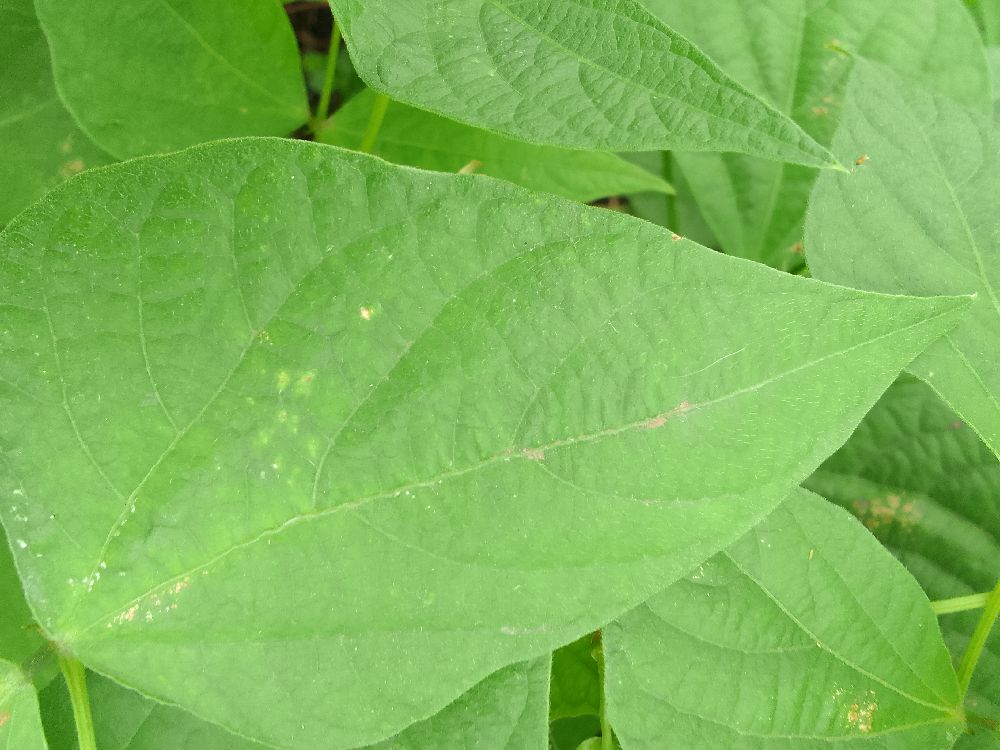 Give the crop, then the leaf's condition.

common bean, healthy
